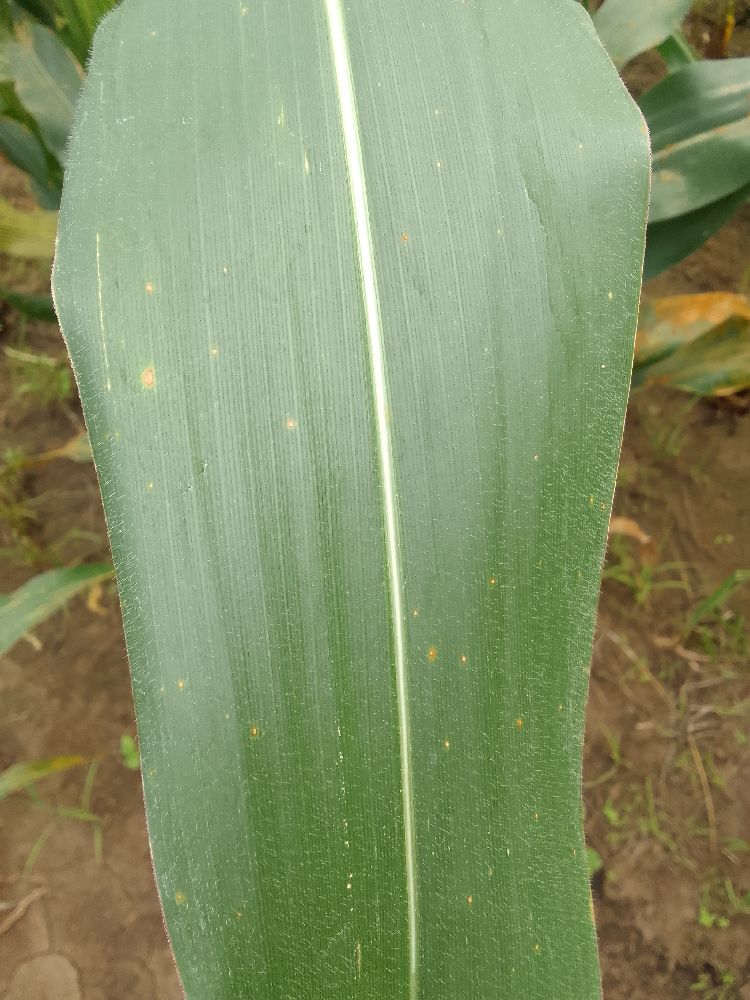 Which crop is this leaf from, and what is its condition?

maize, healthy
